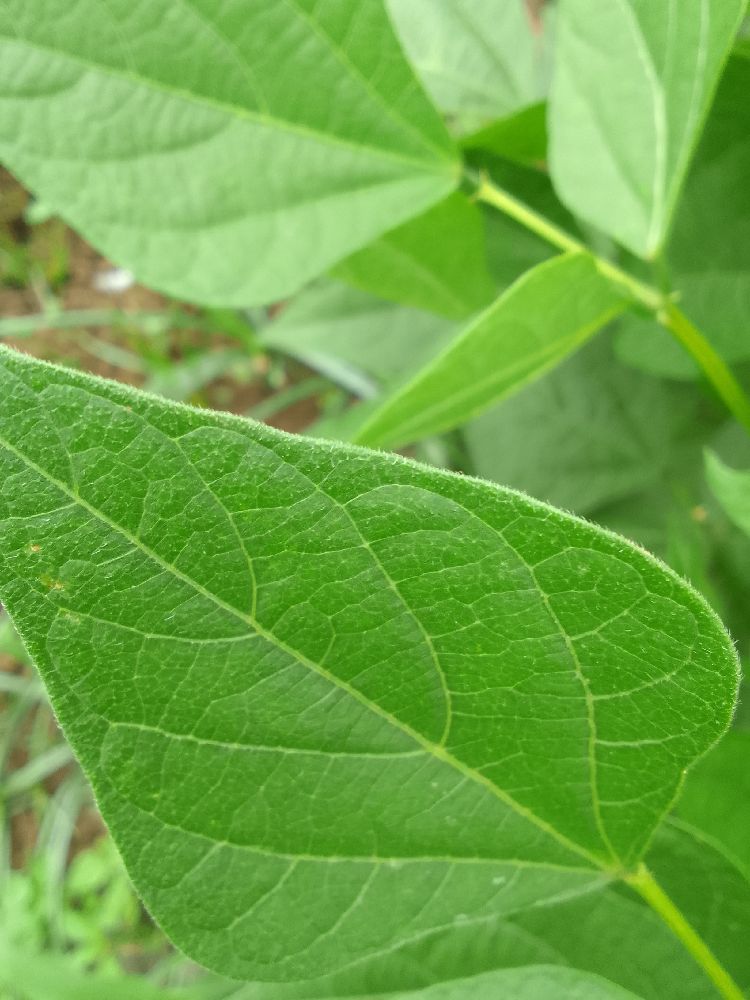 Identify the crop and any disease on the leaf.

common bean, healthy
